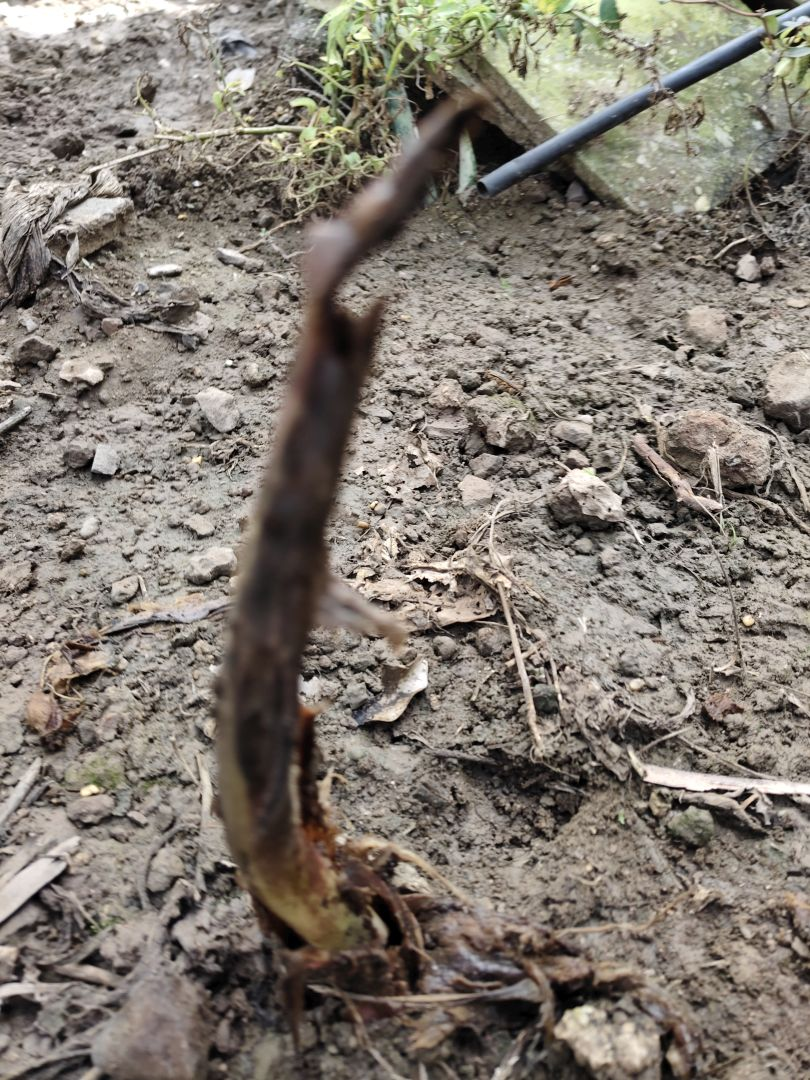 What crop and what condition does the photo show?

taro, root rot
